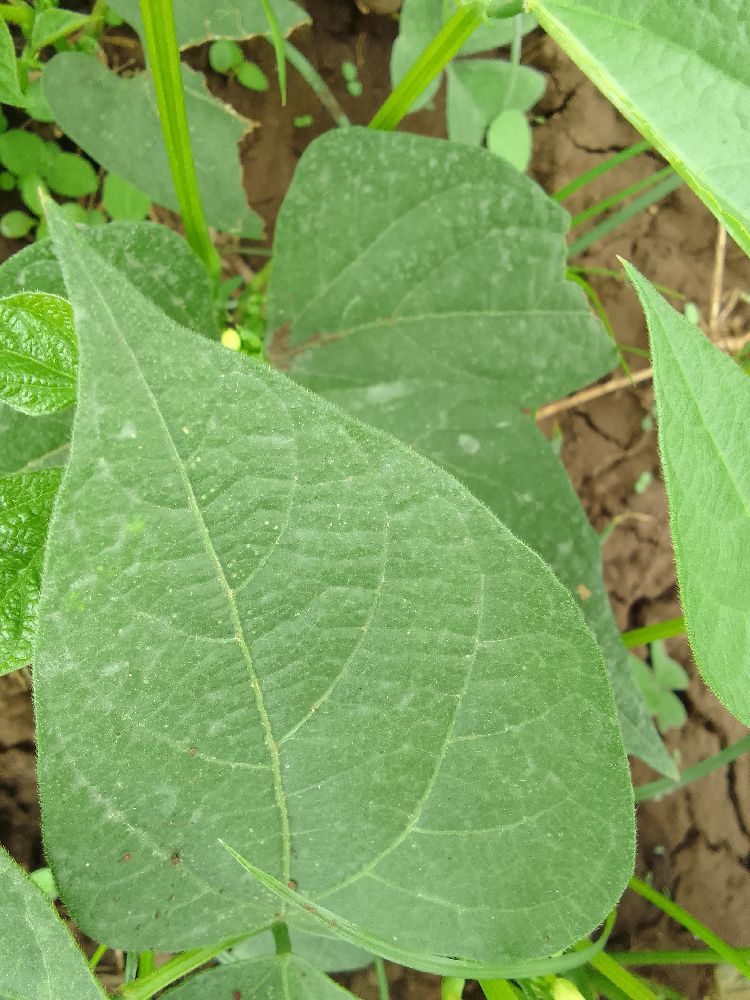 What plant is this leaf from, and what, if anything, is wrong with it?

common bean, healthy
